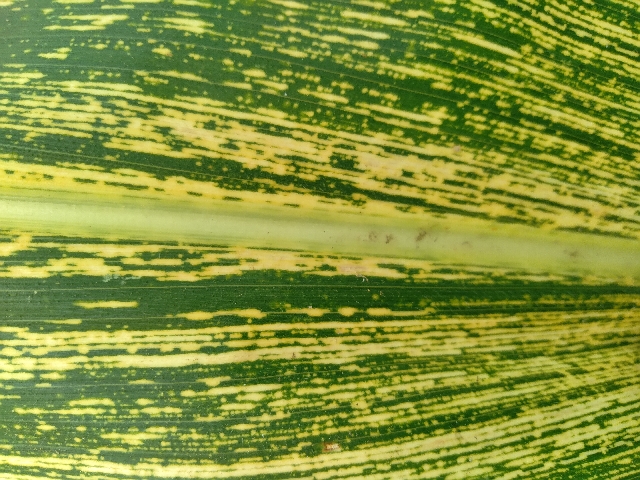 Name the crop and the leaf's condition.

maize, maize streak virus
